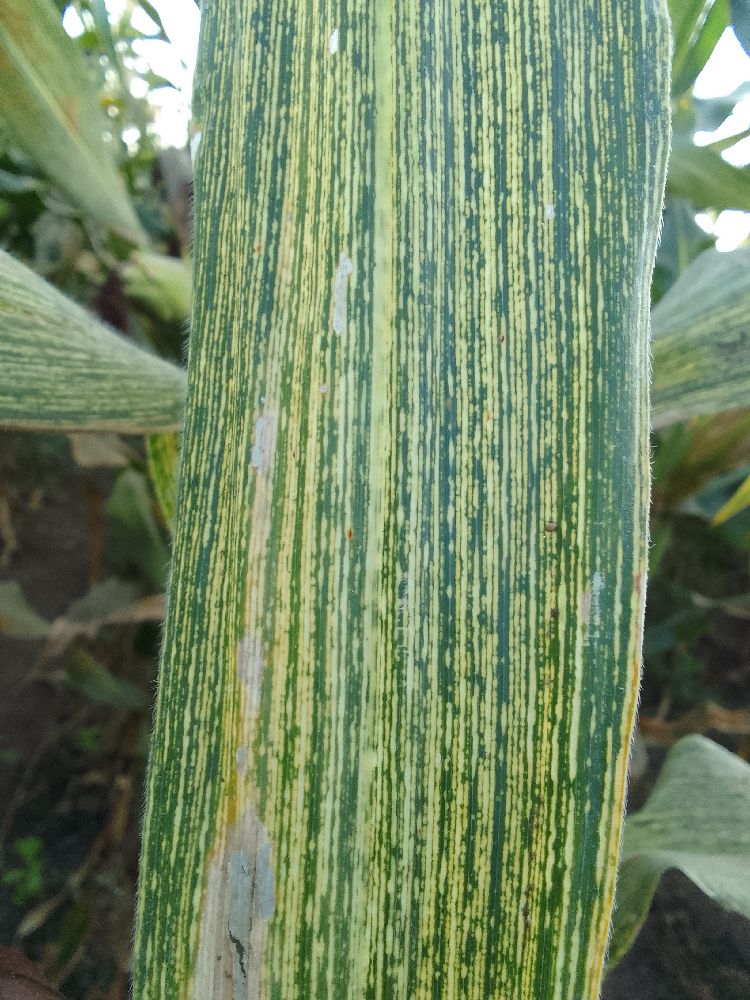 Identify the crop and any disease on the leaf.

maize, maize streak virus
